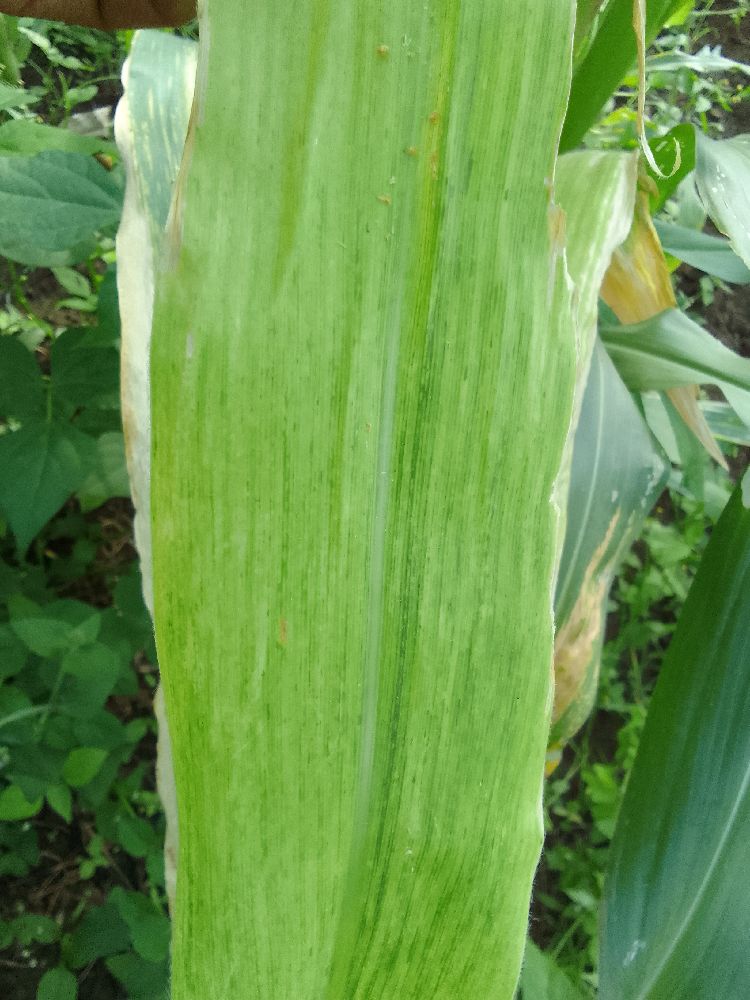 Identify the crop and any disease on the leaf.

maize, maize lethal necrosis
